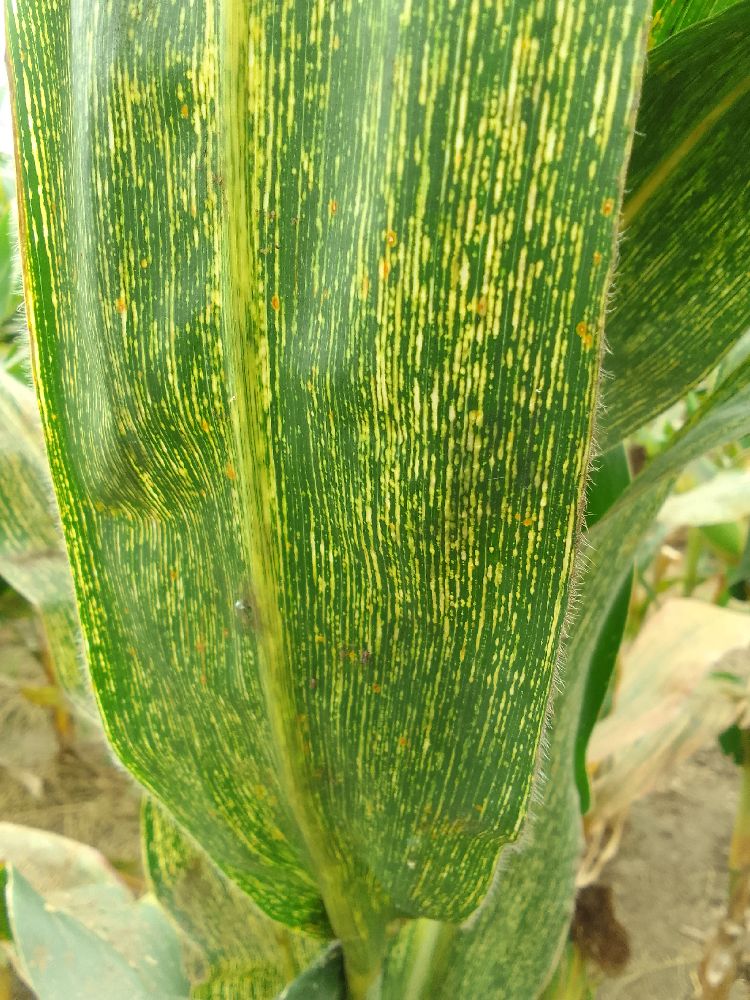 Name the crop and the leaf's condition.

maize, maize streak virus
